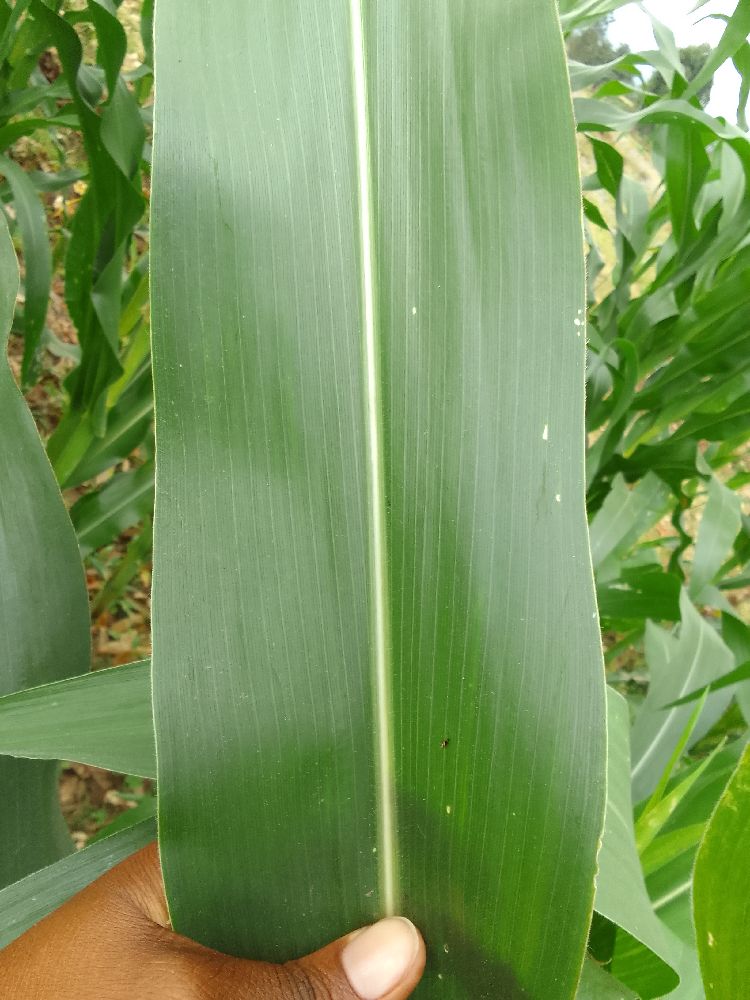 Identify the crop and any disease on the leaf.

maize, healthy
